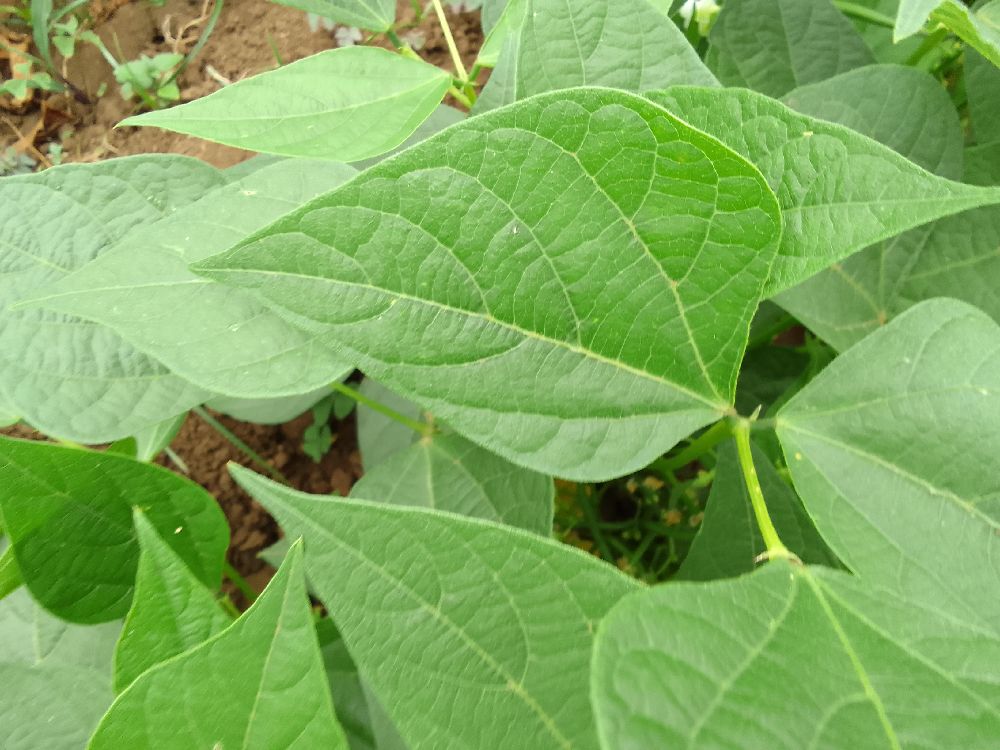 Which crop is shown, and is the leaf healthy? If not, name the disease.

common bean, healthy
